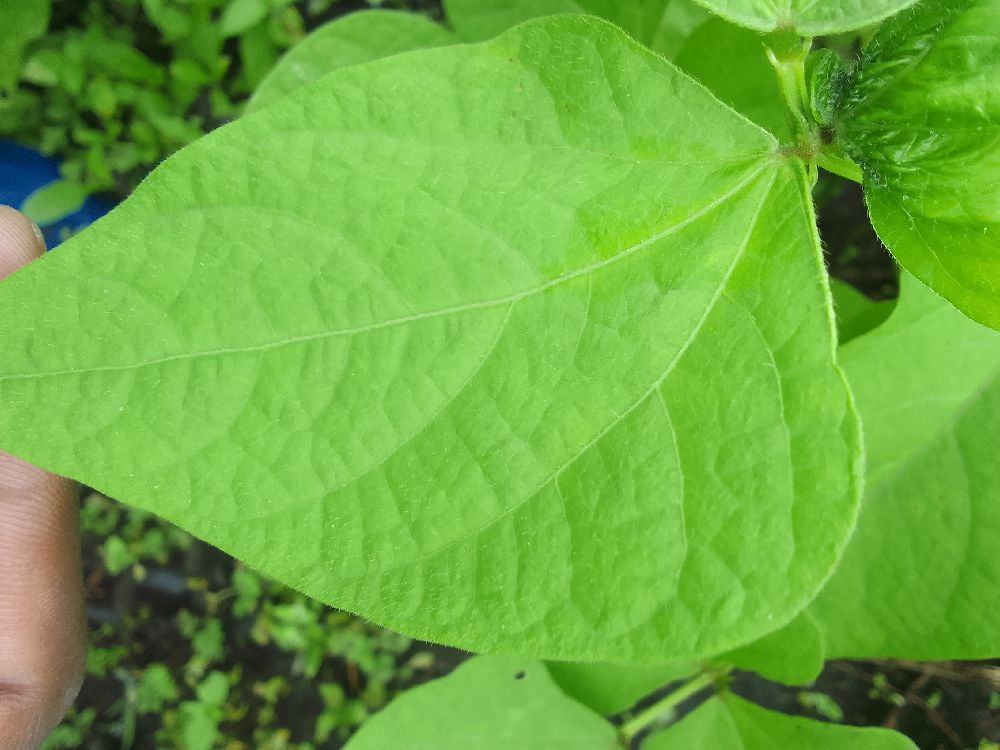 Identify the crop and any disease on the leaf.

common bean, healthy
